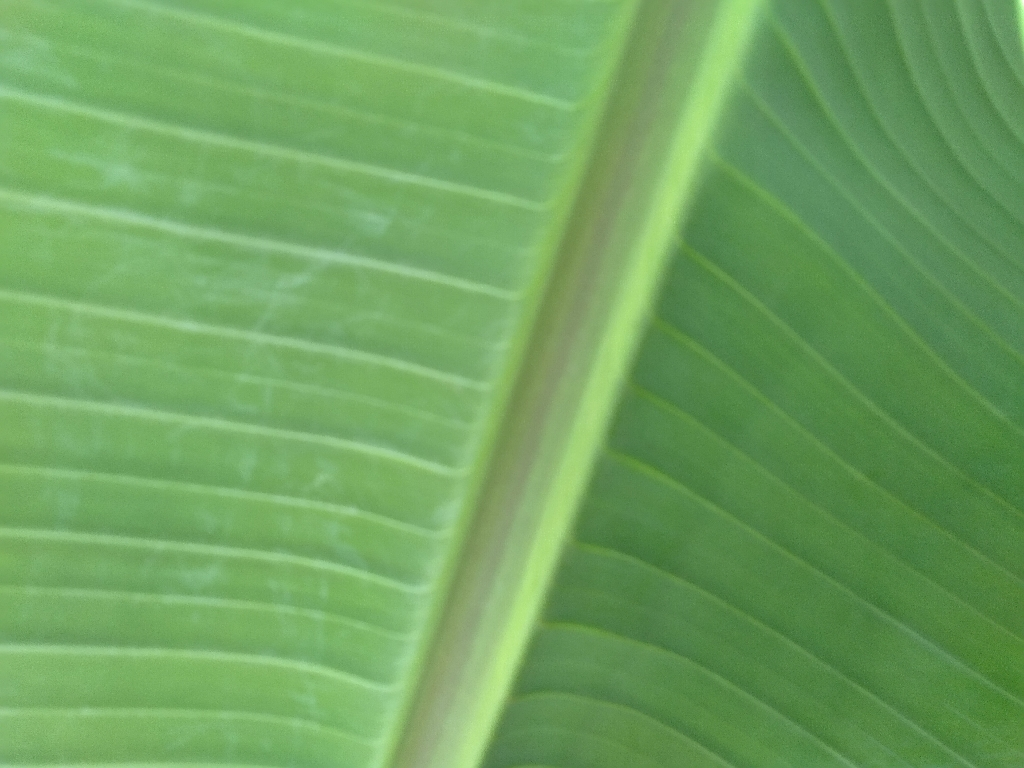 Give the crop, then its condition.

banana, healthy
